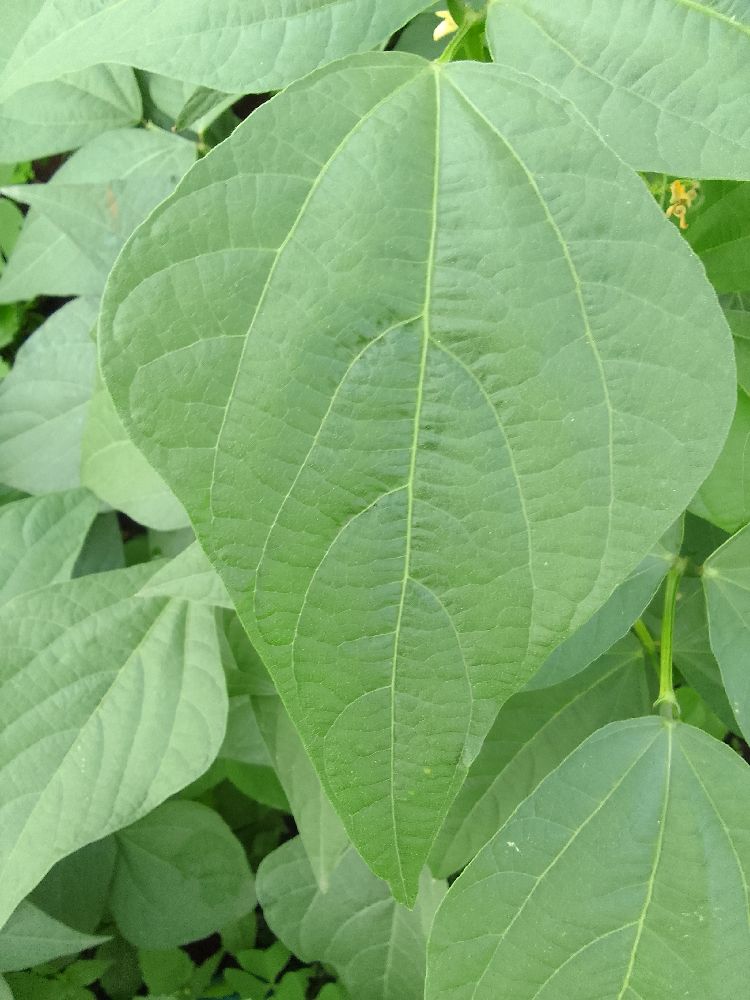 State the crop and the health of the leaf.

common bean, healthy
